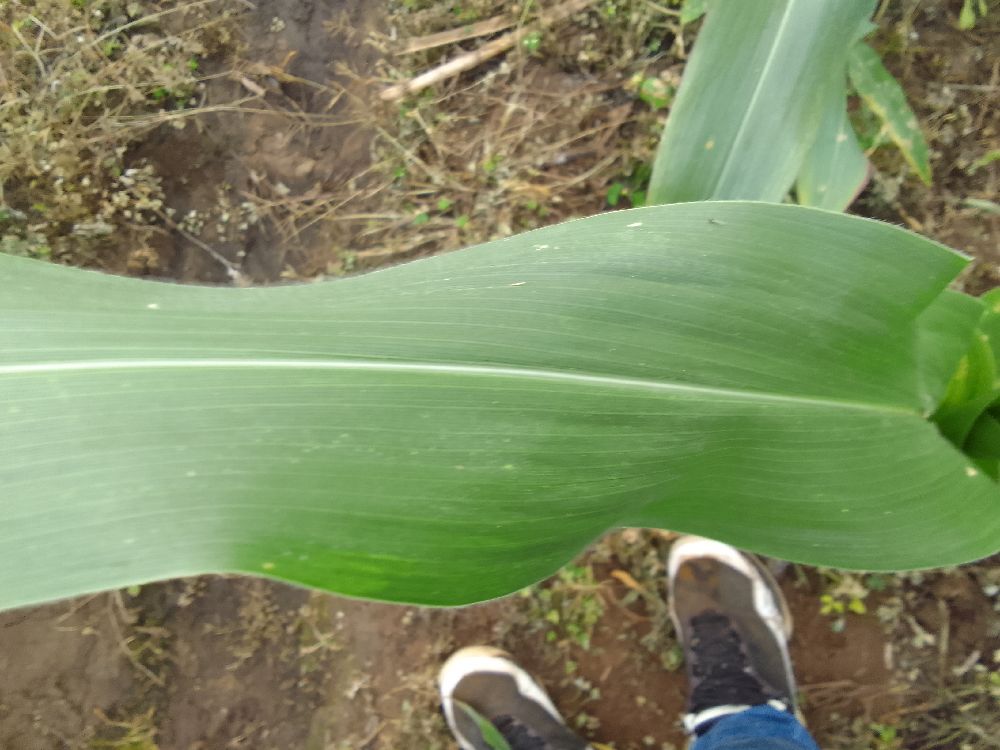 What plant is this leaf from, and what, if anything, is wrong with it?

maize, healthy
